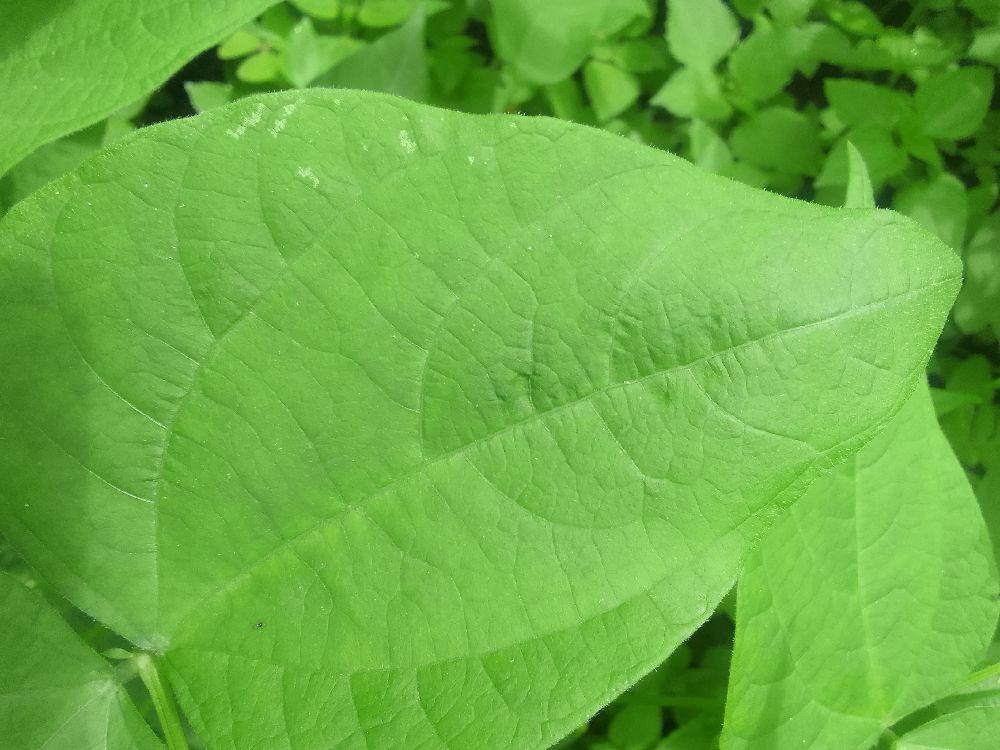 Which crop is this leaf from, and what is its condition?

common bean, healthy
